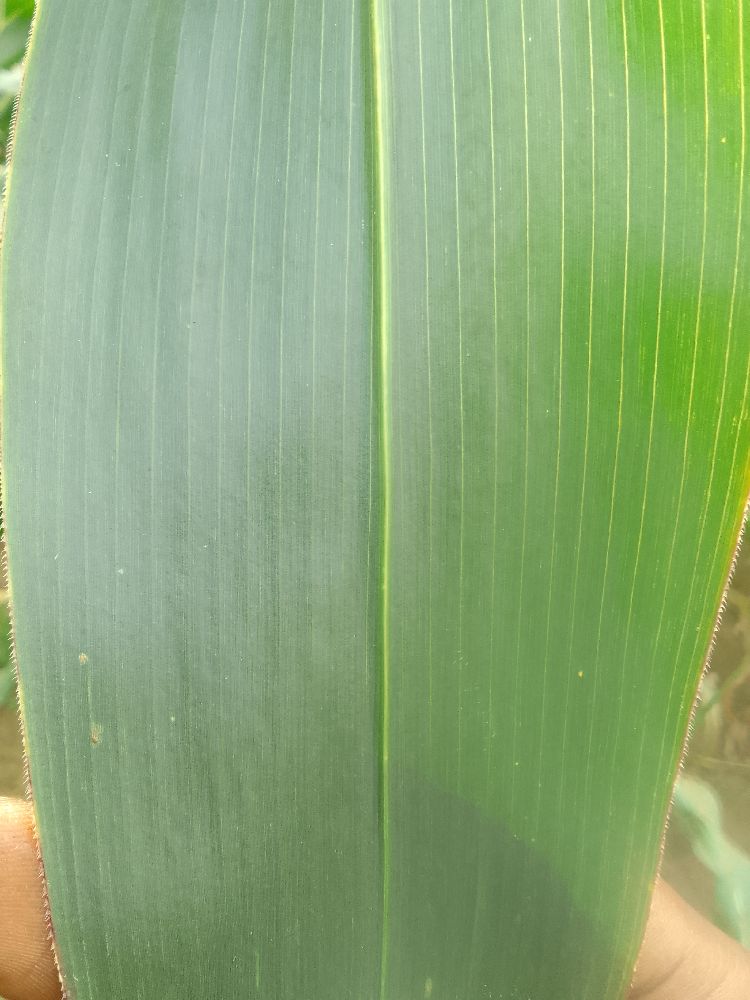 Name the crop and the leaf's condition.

maize, healthy
